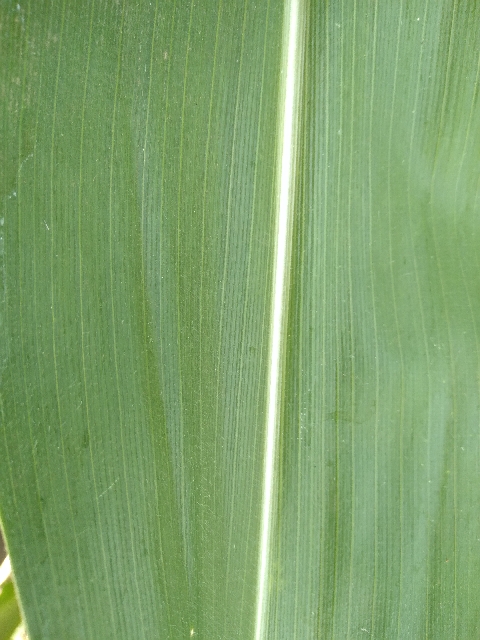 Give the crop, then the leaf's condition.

maize, healthy
